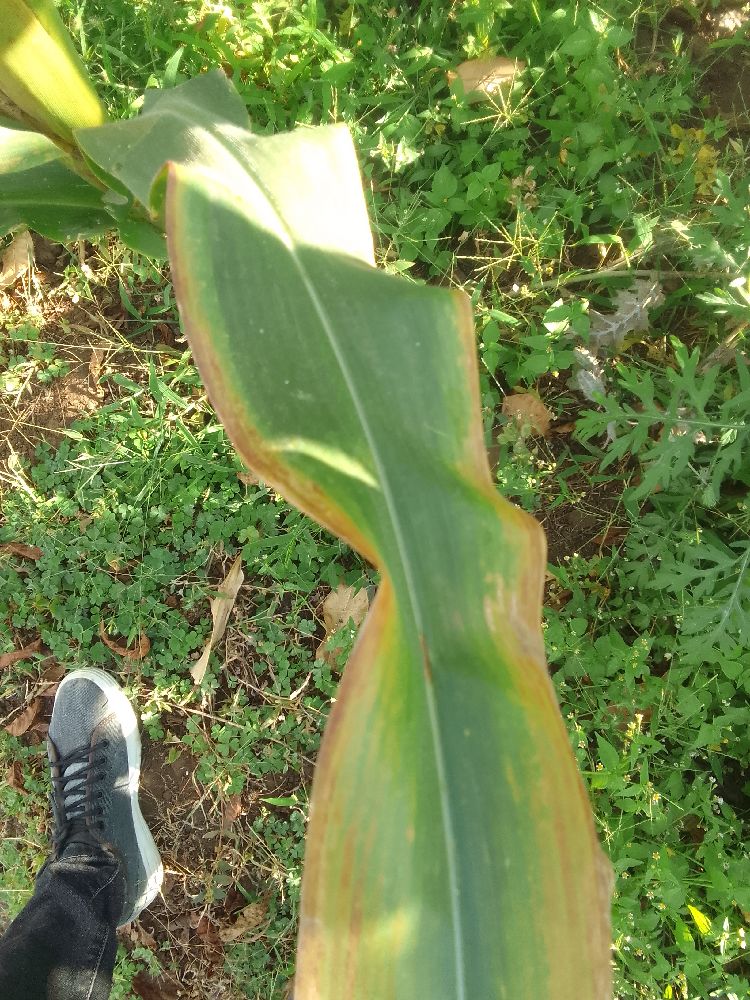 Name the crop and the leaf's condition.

maize, maize lethal necrosis
